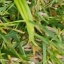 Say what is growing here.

grass
